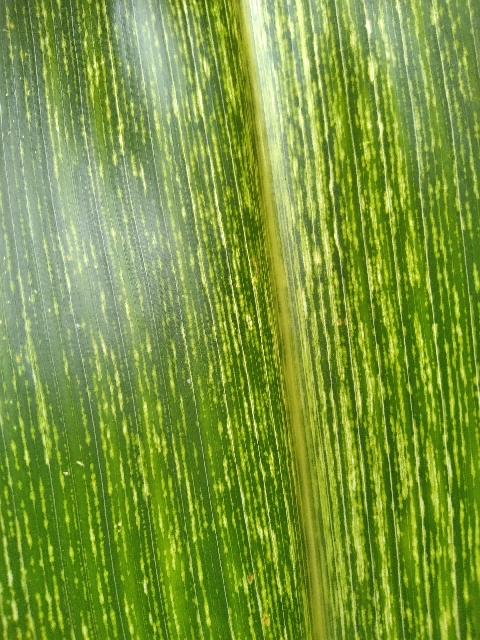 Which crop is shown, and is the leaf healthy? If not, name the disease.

maize, maize streak virus
